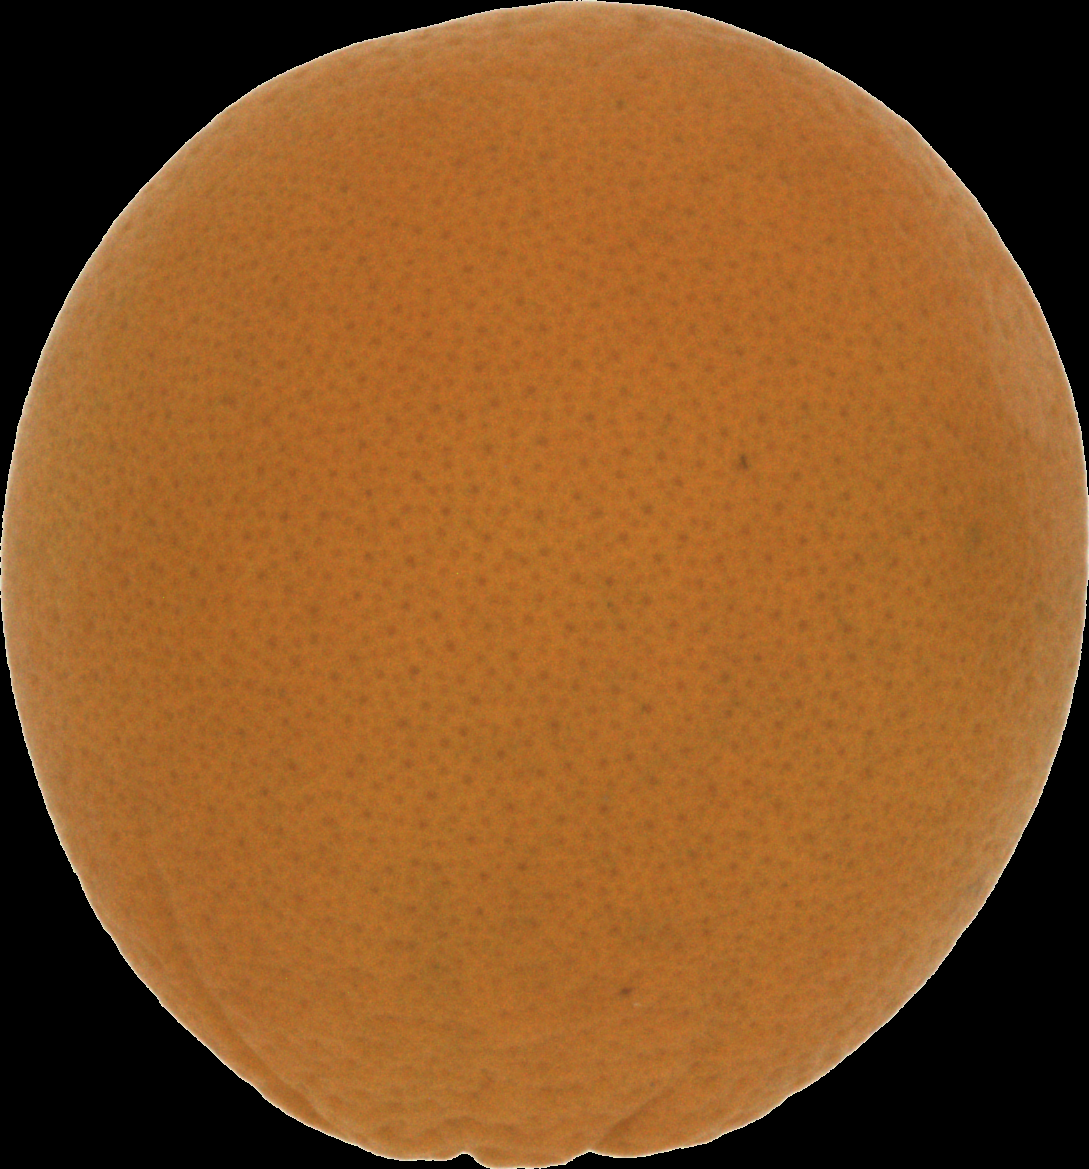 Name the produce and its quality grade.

orange, good
